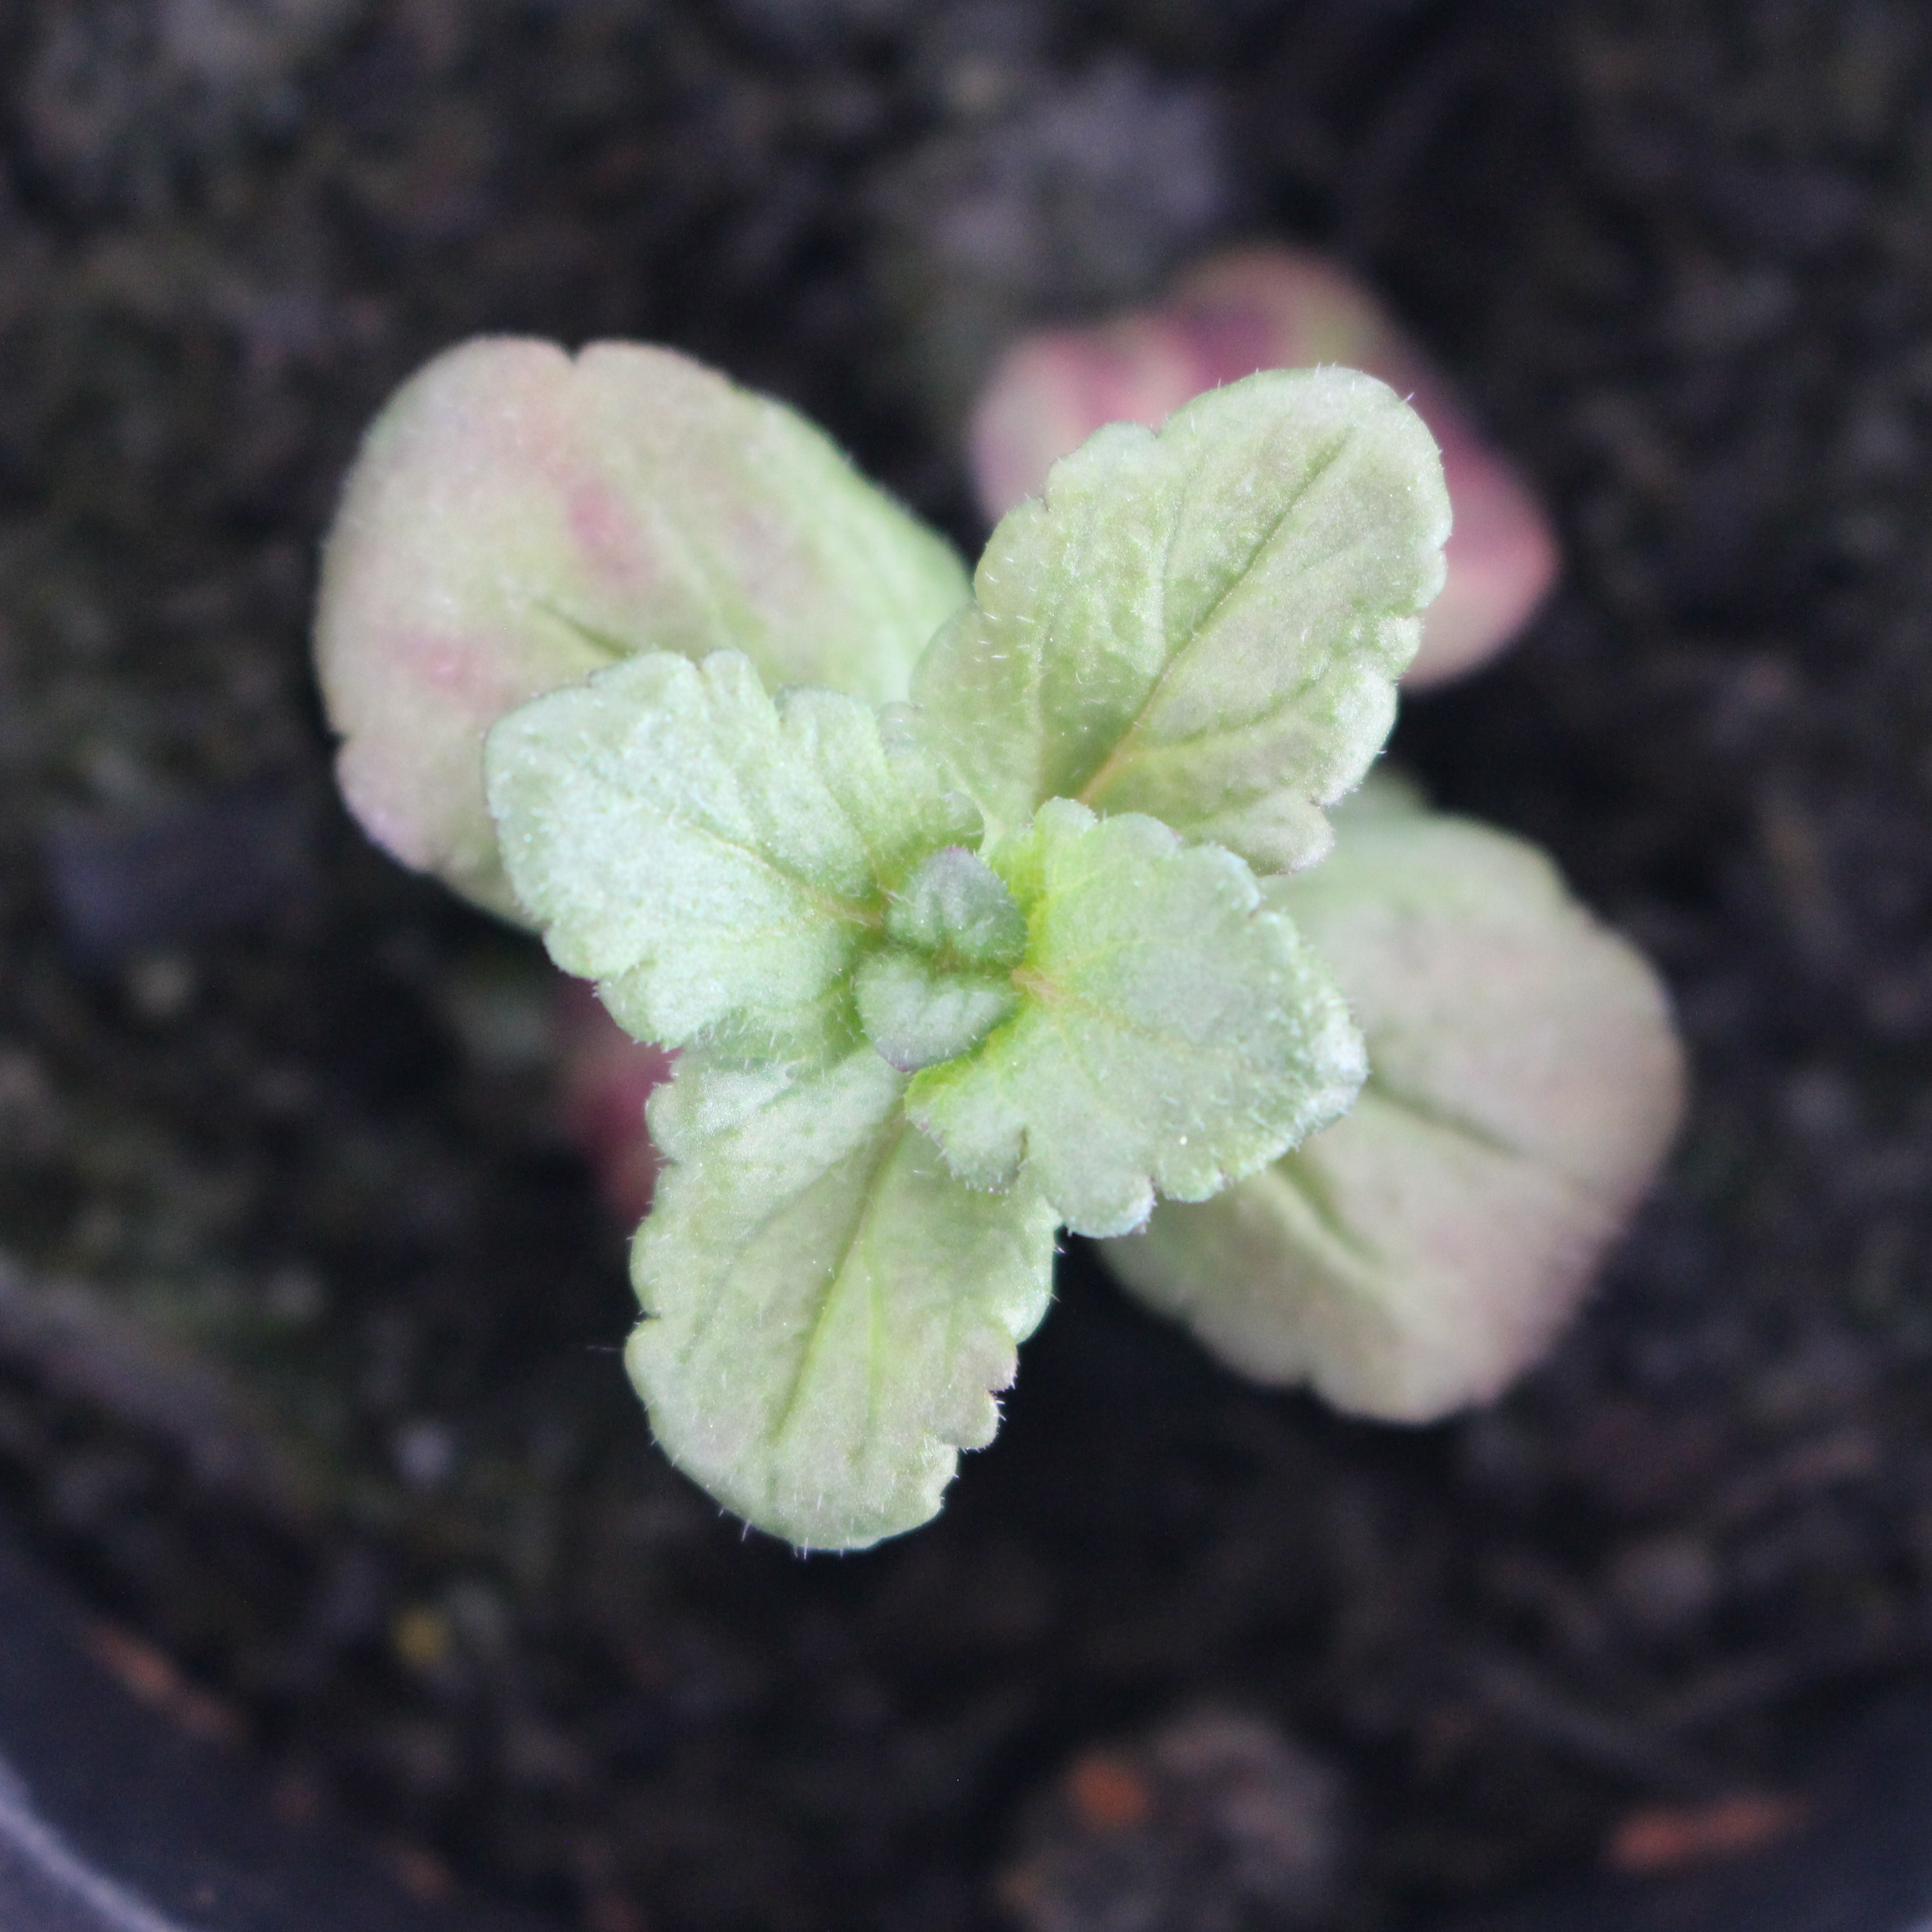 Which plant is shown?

Veronica persica
